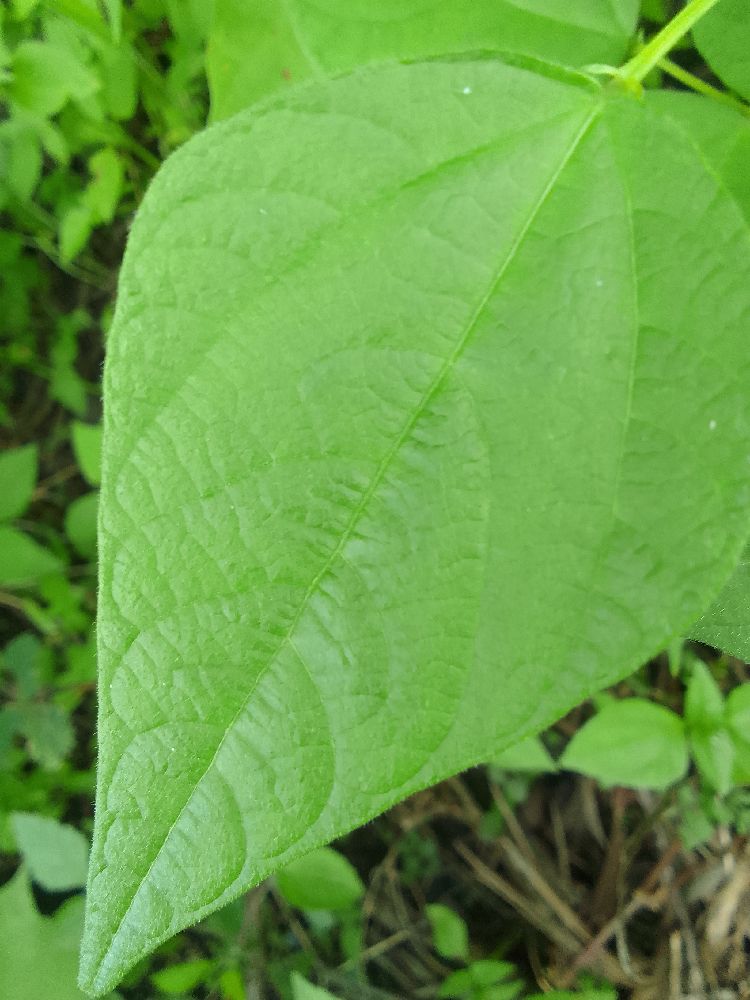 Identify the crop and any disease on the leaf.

common bean, healthy
